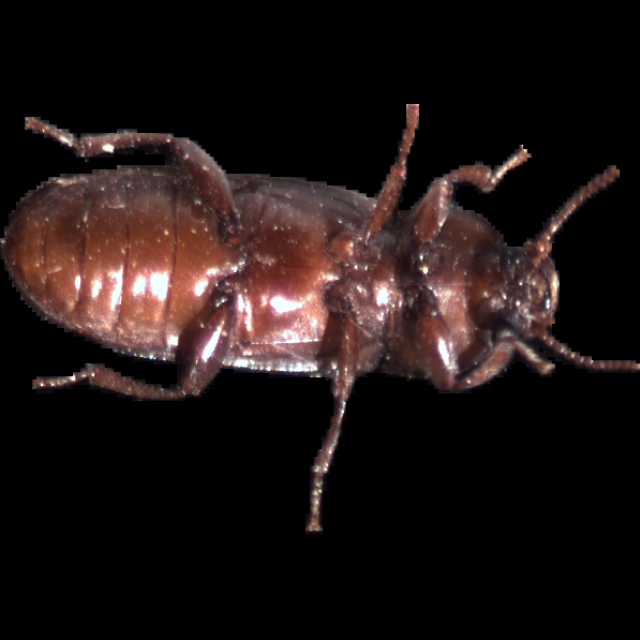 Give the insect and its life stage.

mealworm beetle
